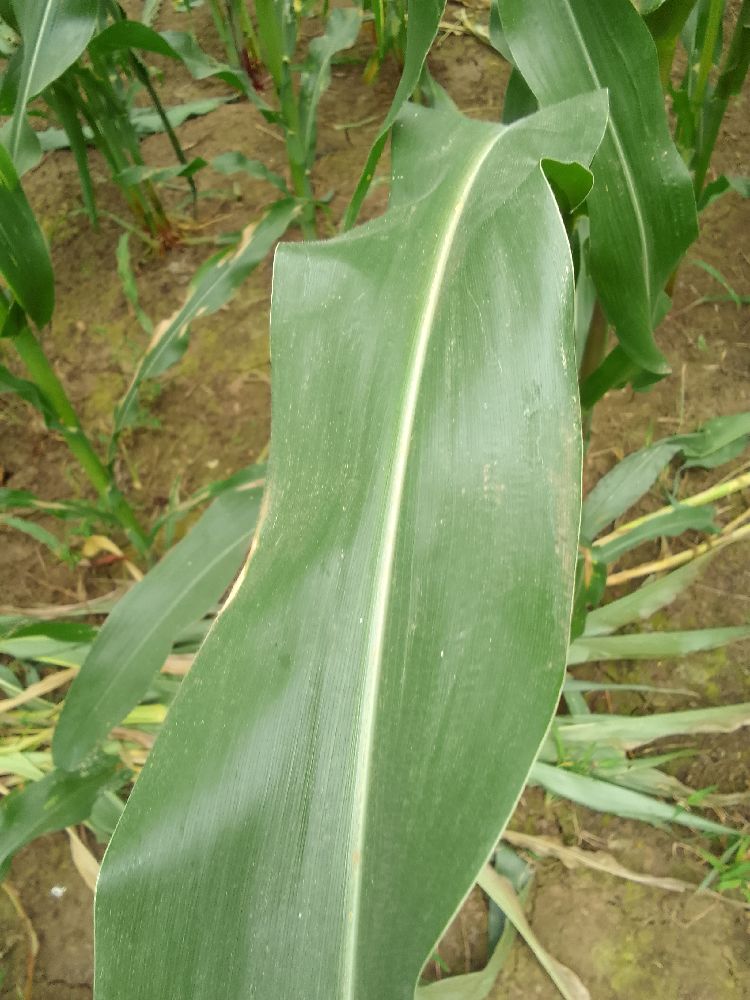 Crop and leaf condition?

maize, healthy
